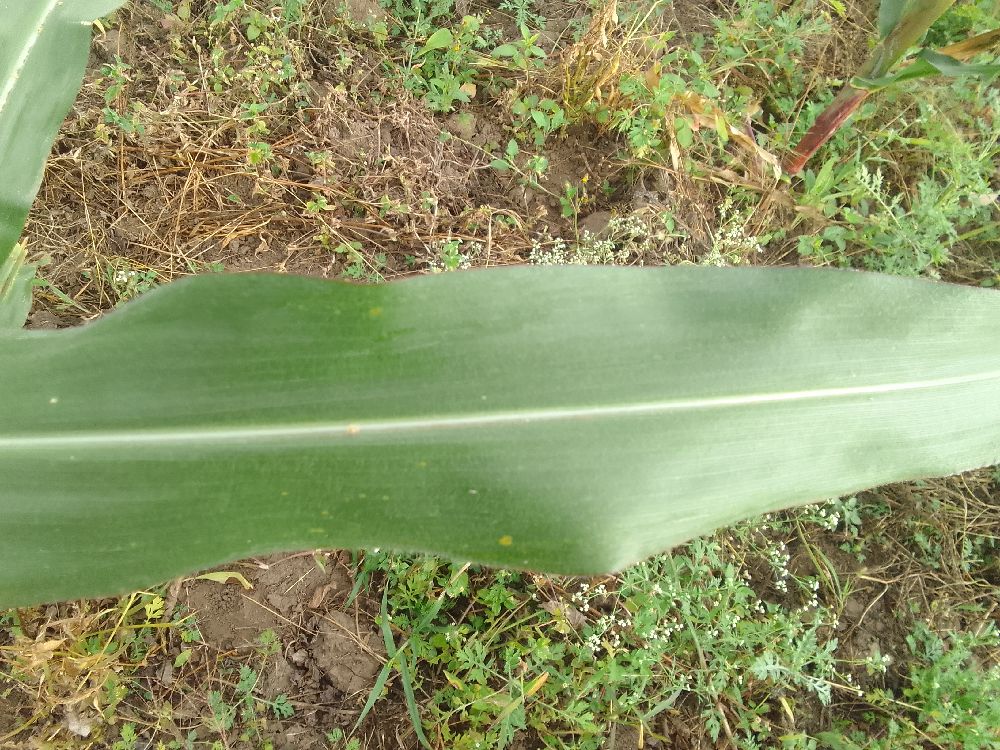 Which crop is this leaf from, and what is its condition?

maize, healthy
